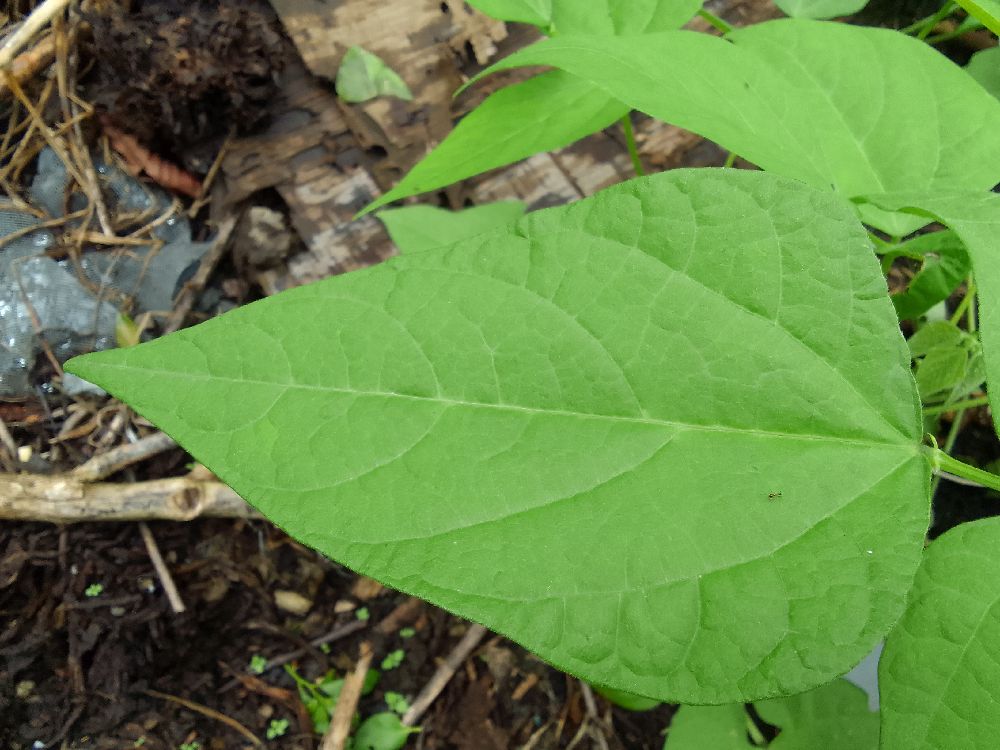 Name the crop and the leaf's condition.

common bean, healthy
